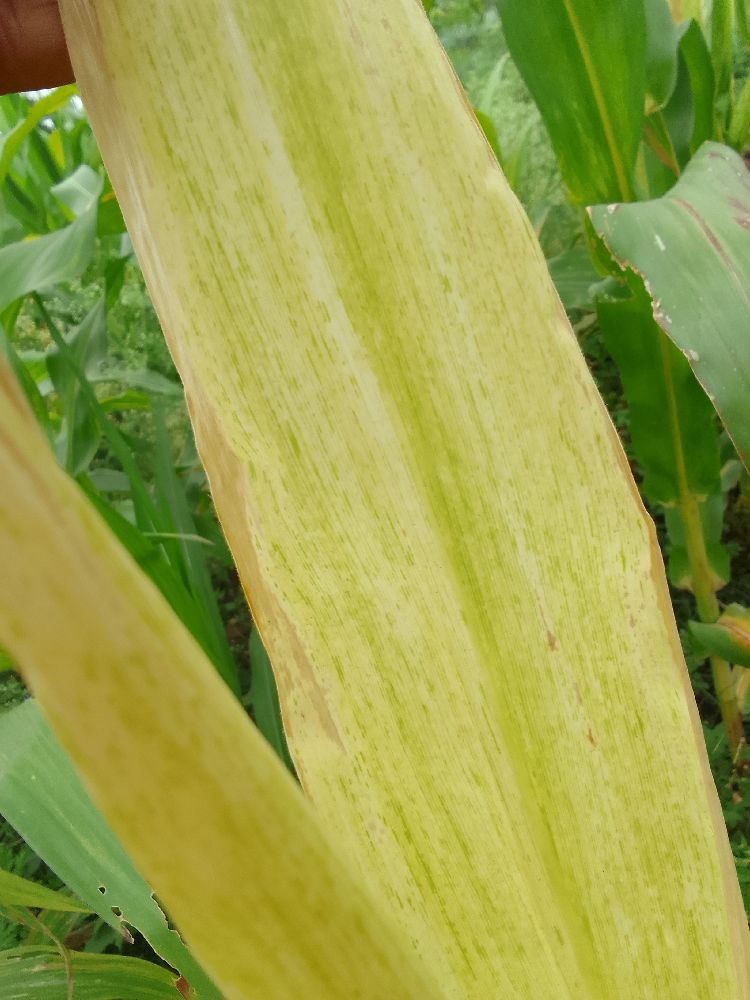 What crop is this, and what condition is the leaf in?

maize, maize lethal necrosis
